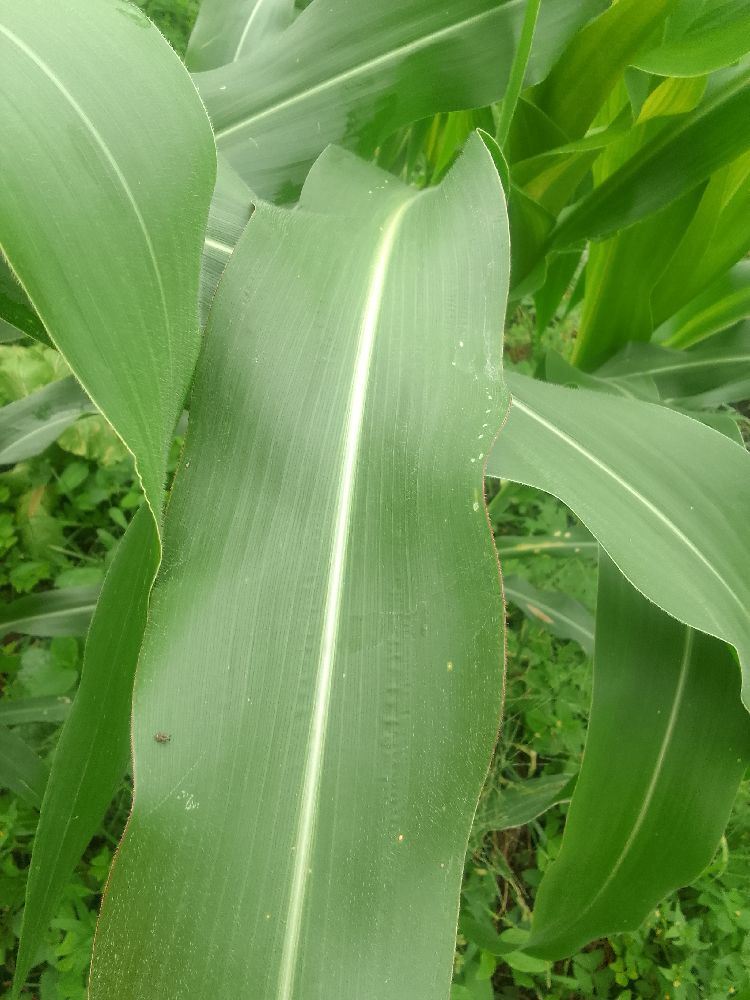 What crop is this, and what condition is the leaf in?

maize, healthy
